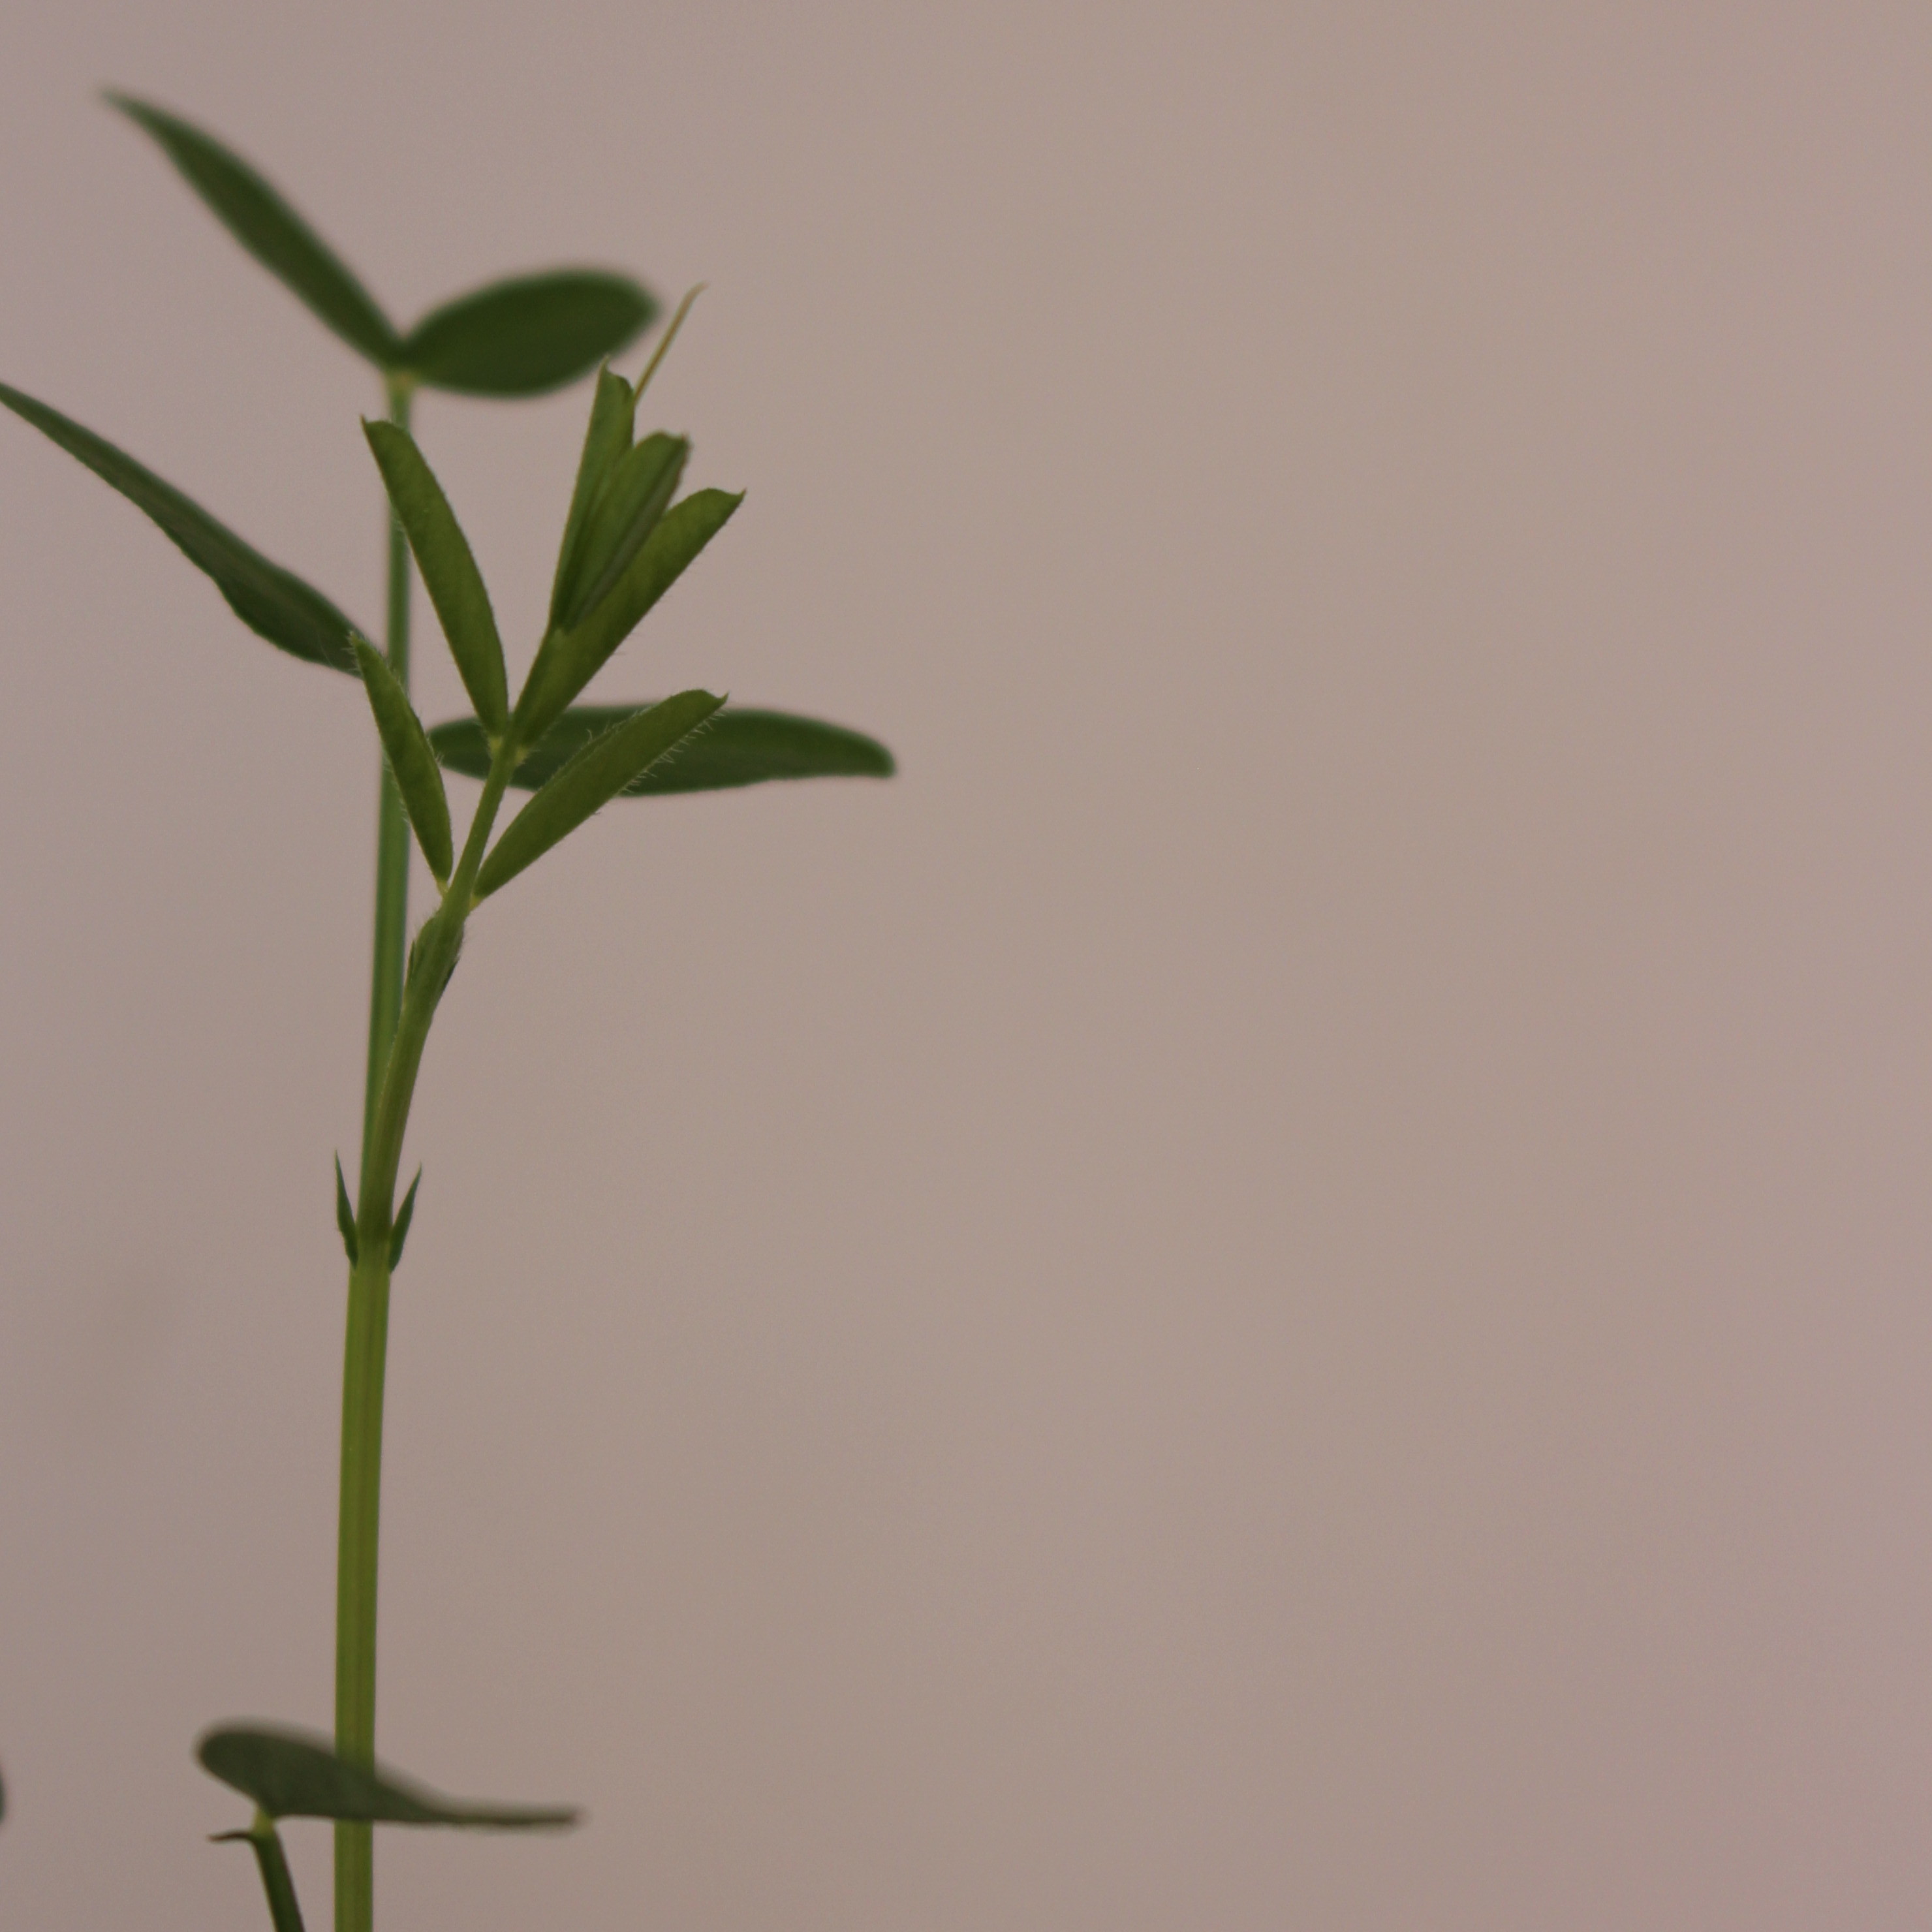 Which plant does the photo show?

Vicia sativa
